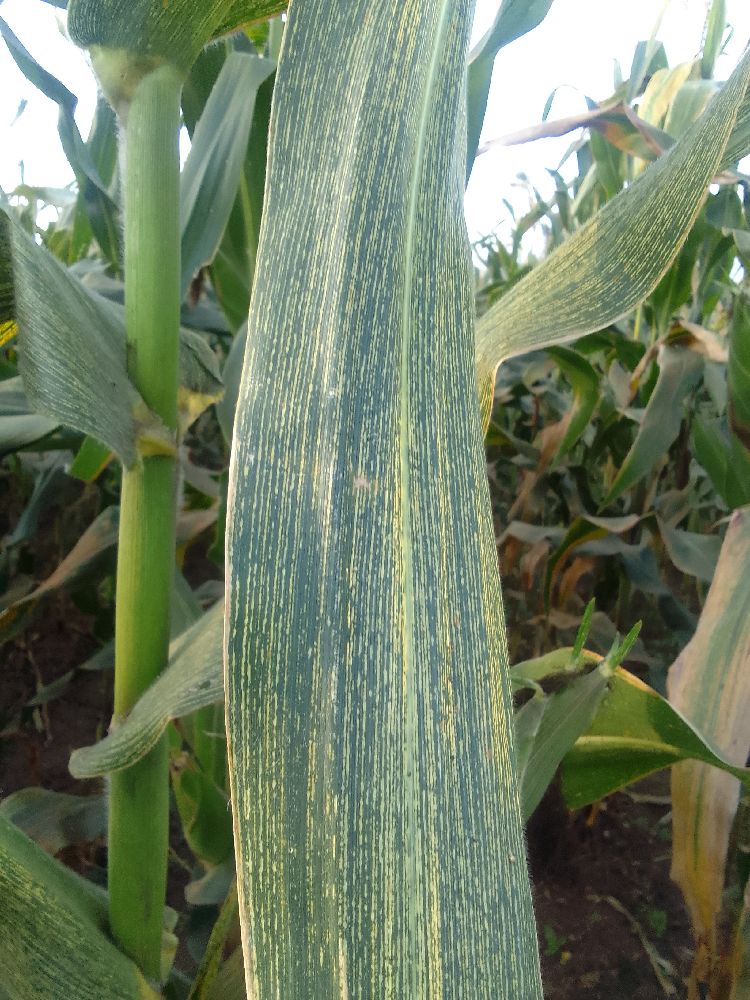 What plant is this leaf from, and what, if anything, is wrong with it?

maize, maize streak virus
